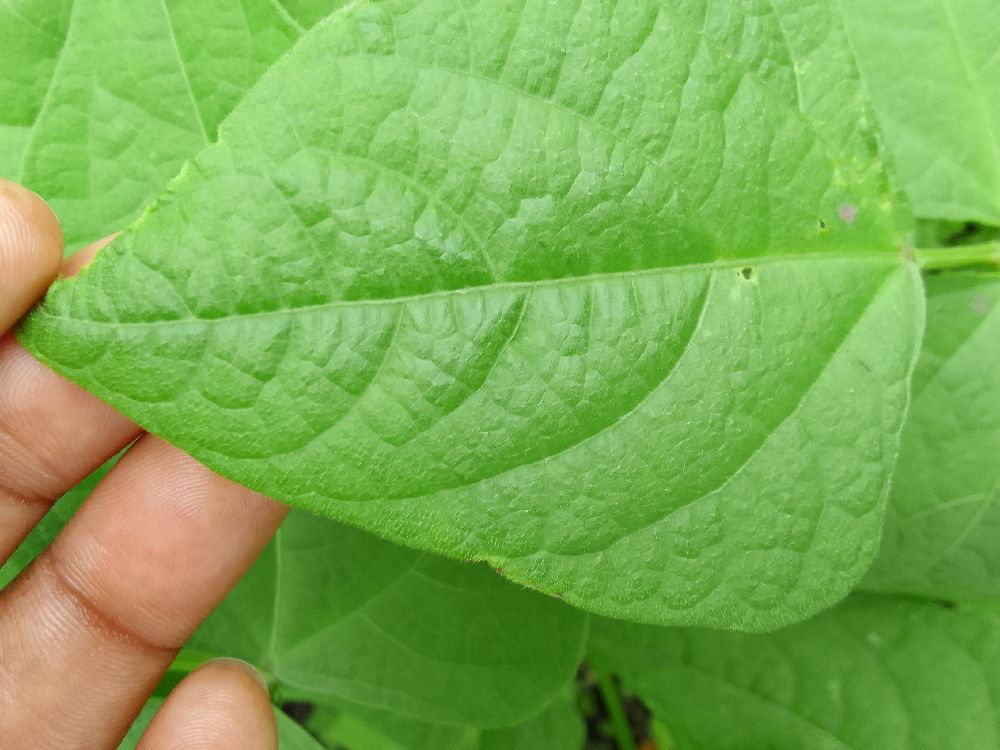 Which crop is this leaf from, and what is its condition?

common bean, healthy
